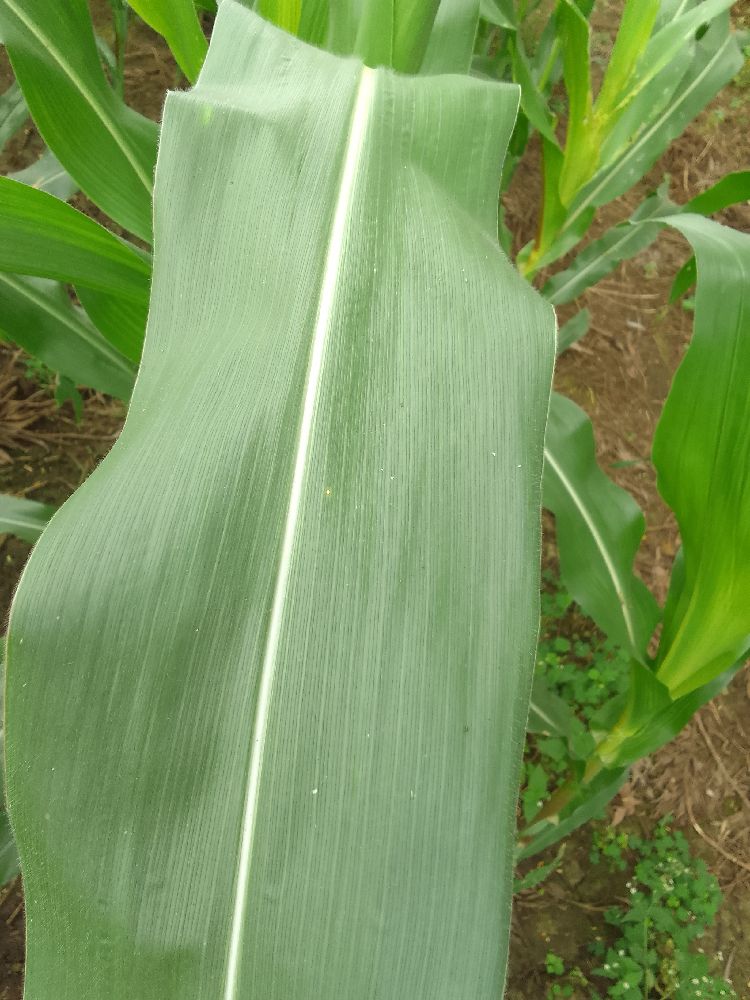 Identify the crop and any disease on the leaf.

maize, healthy
